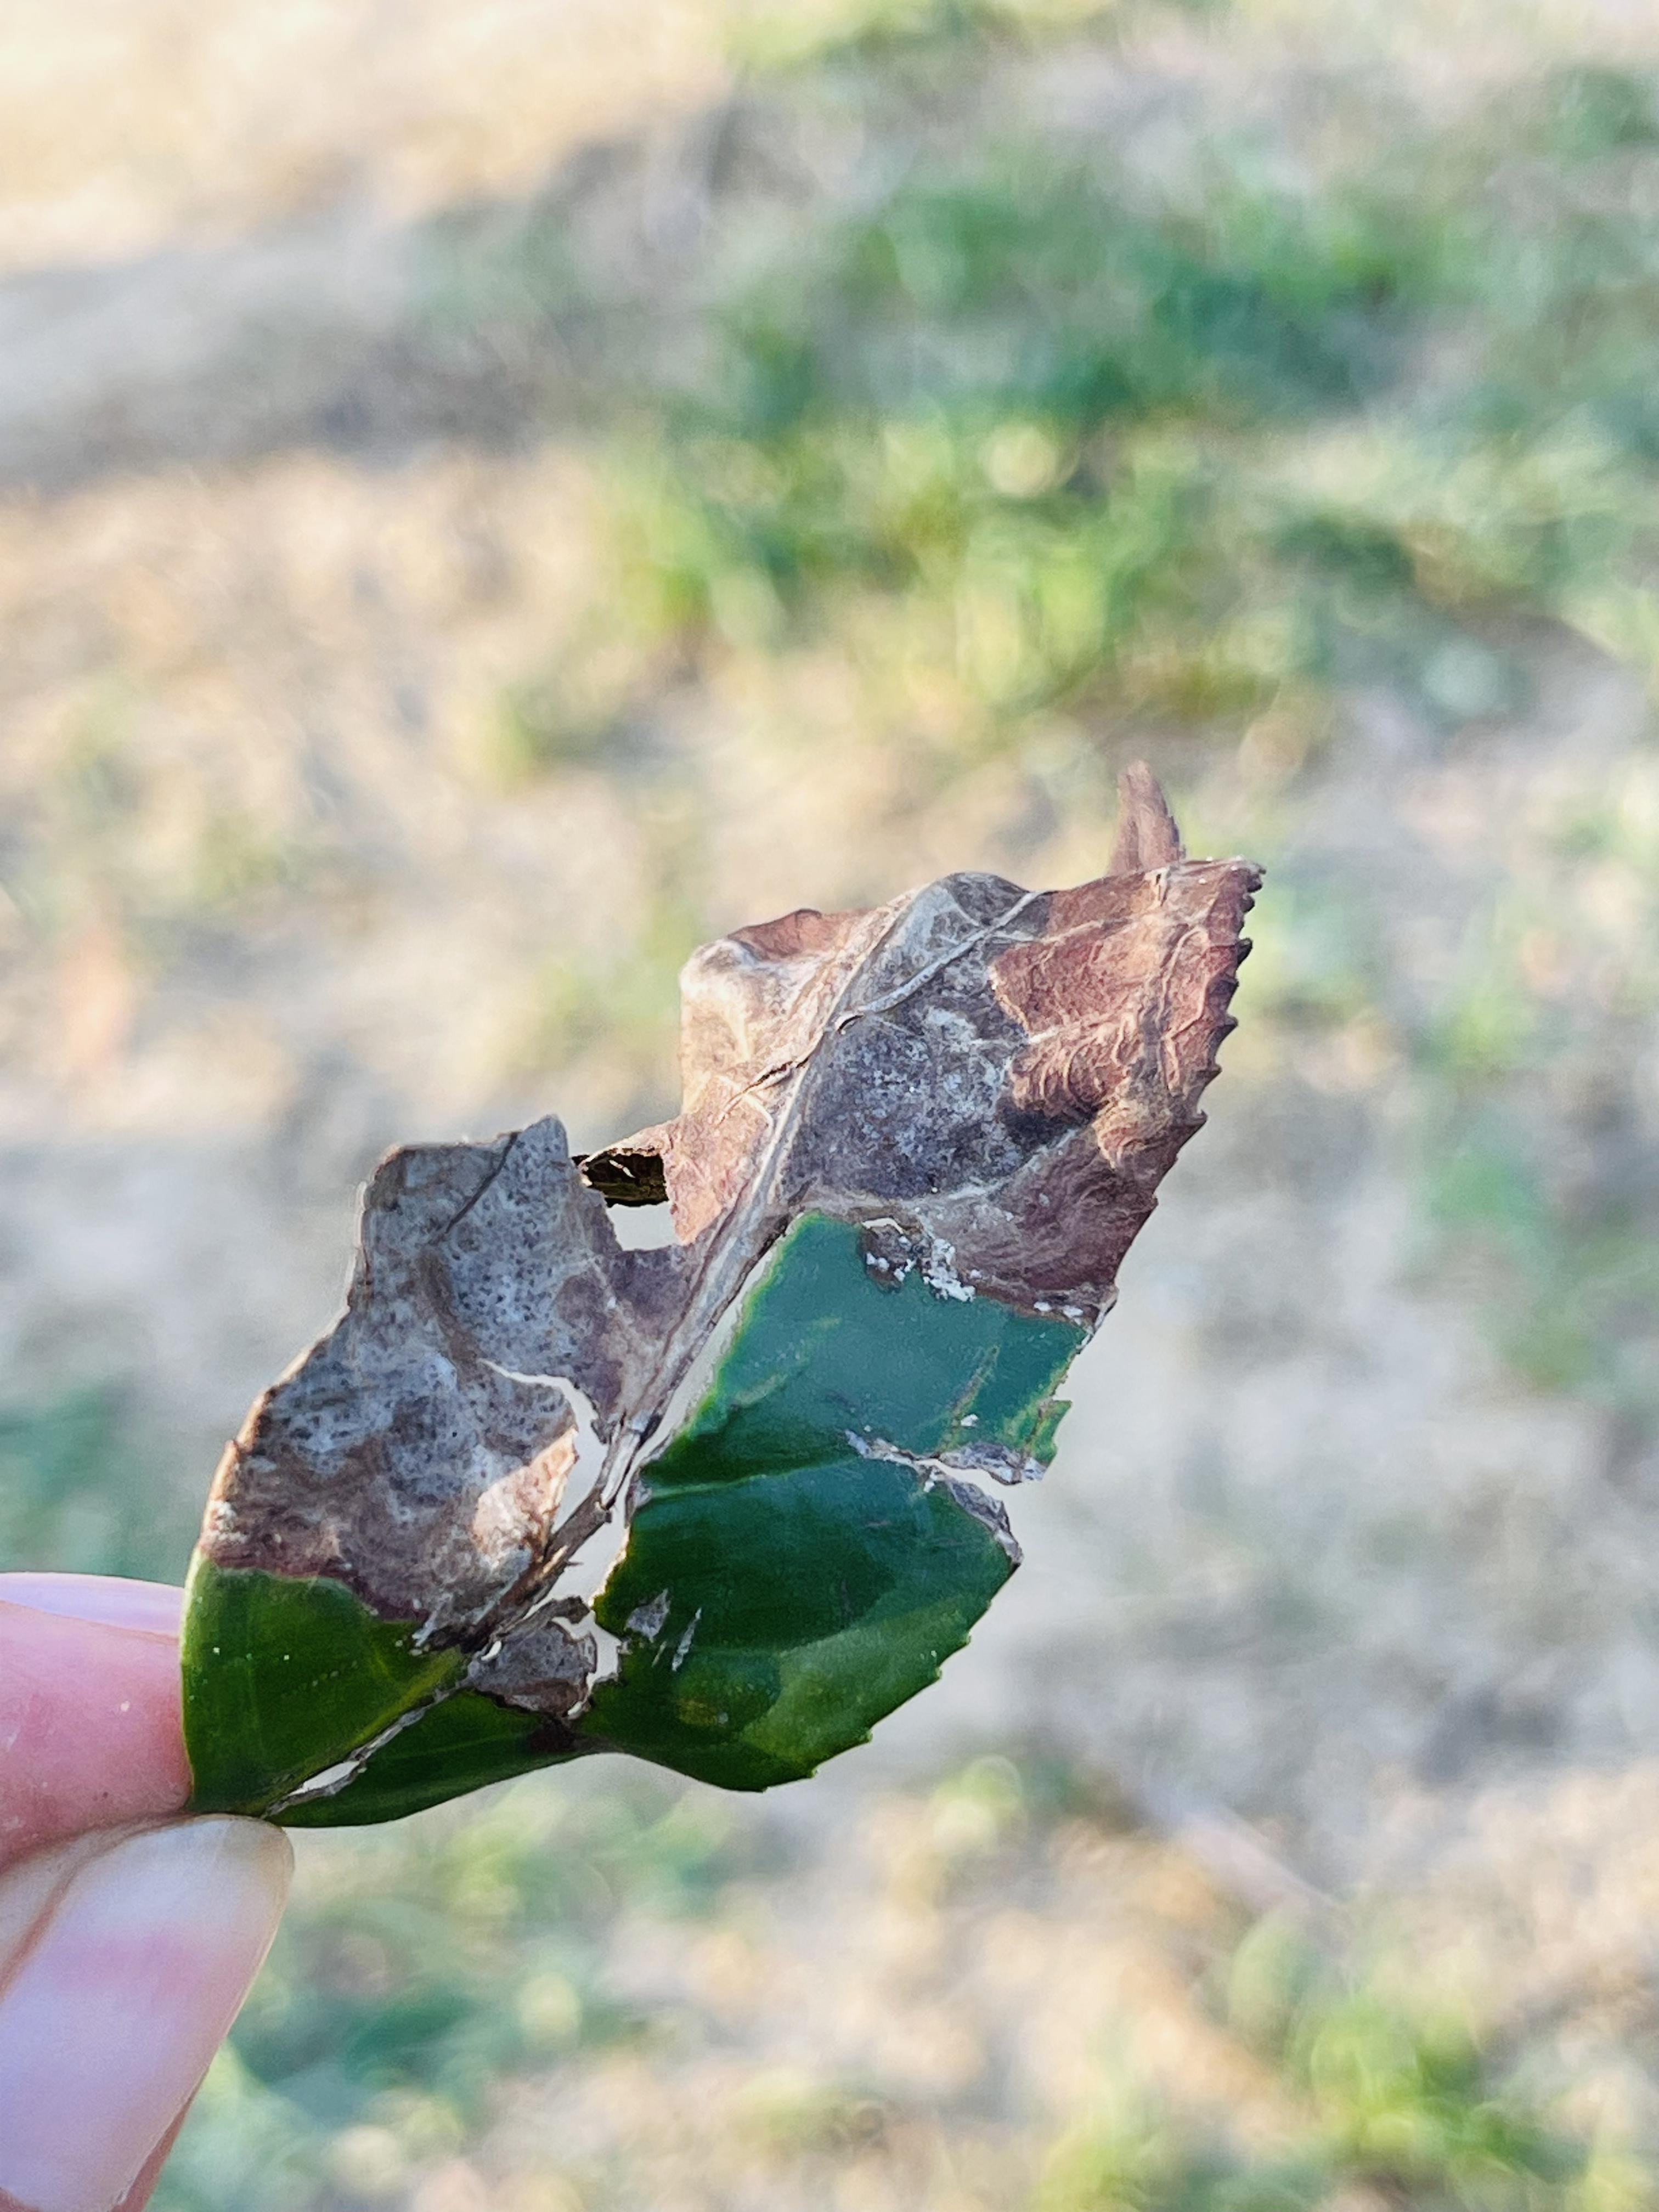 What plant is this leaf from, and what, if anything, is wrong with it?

tea, blight
